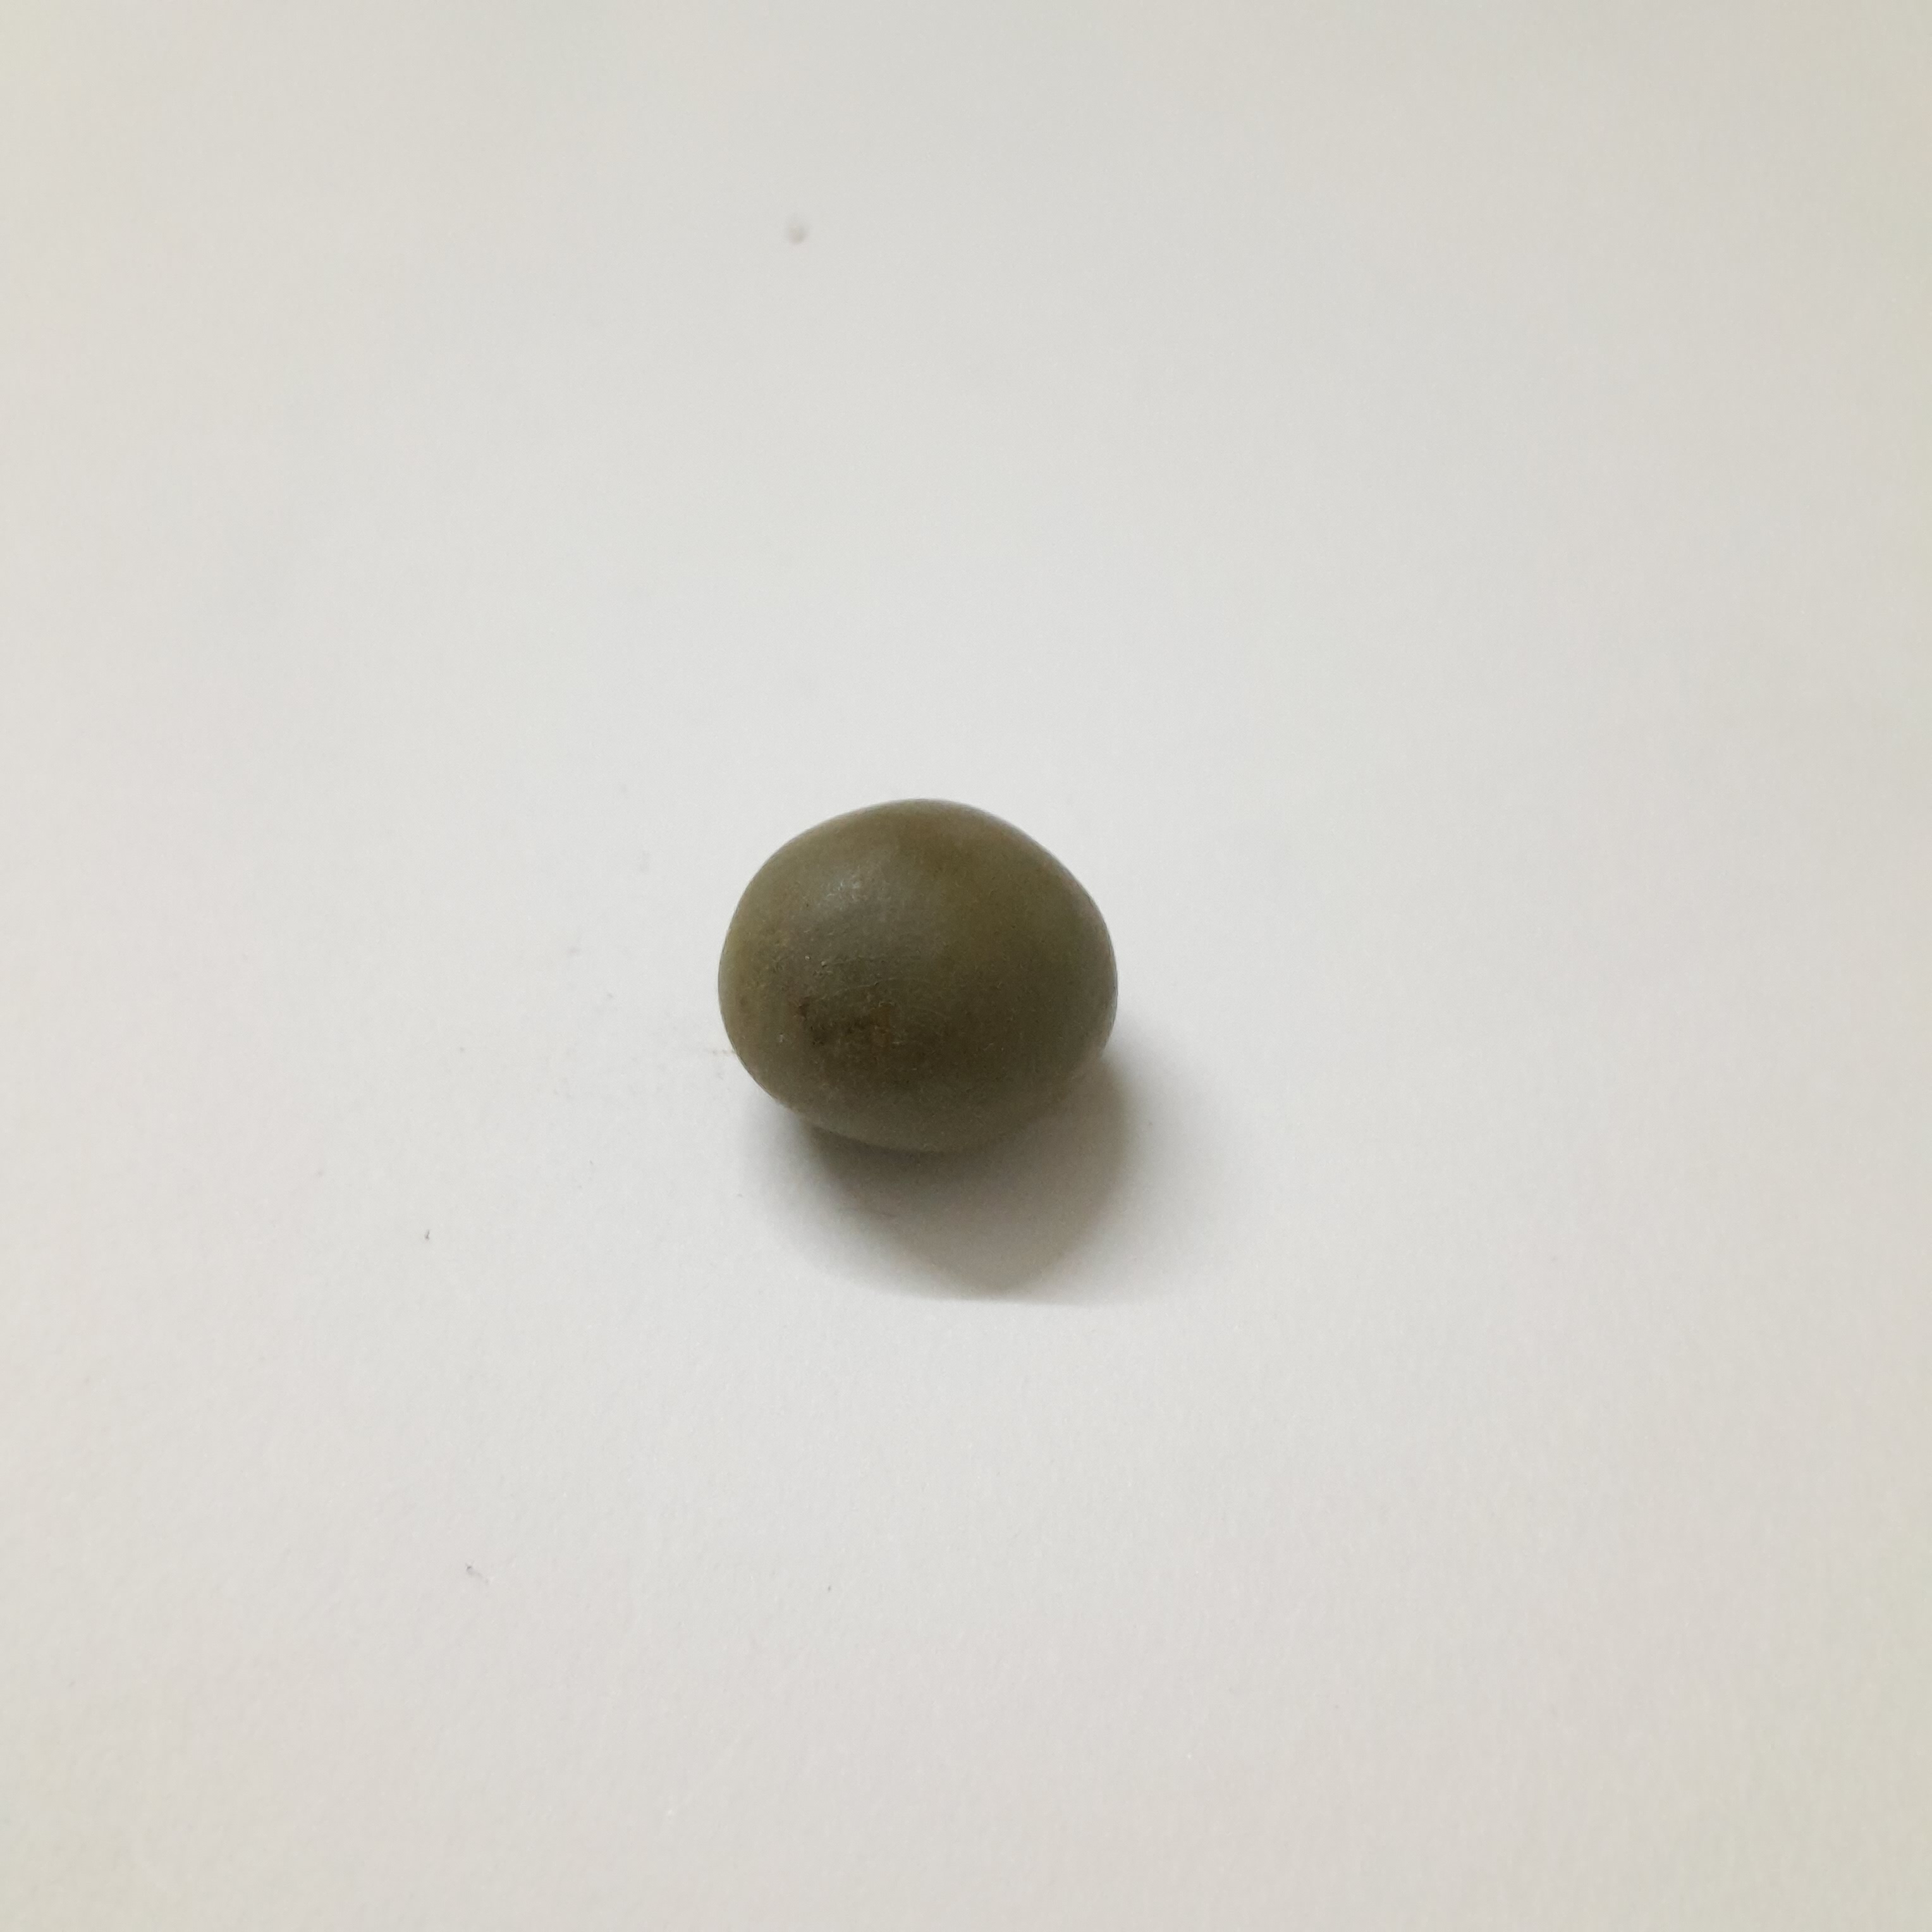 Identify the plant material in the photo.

sagargota
